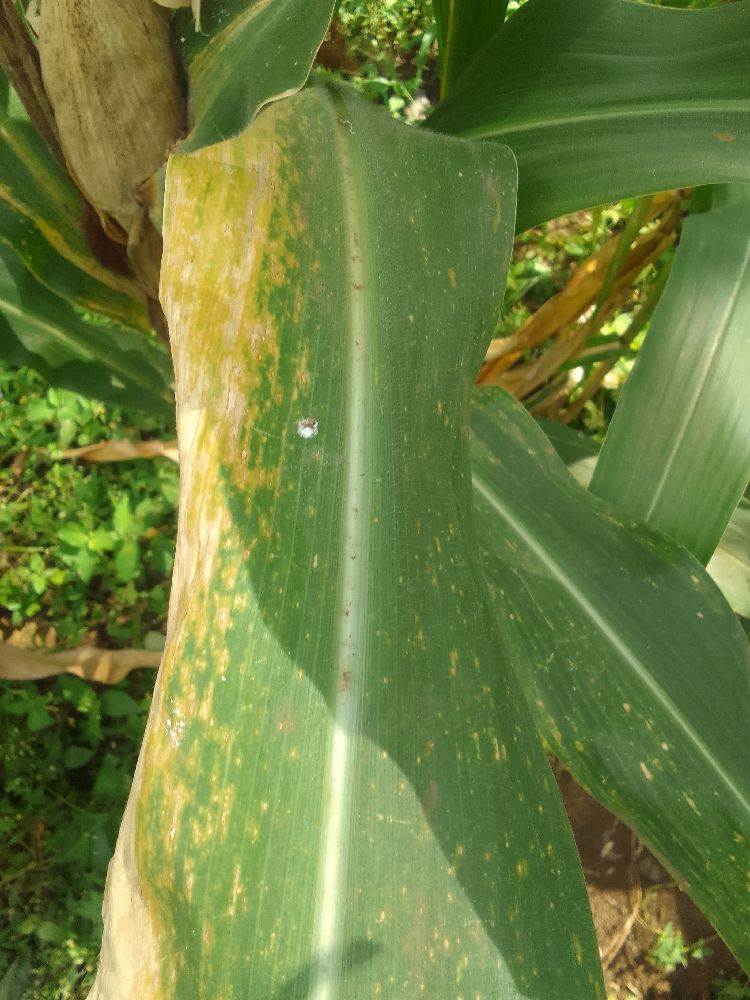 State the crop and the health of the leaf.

maize, maize lethal necrosis
